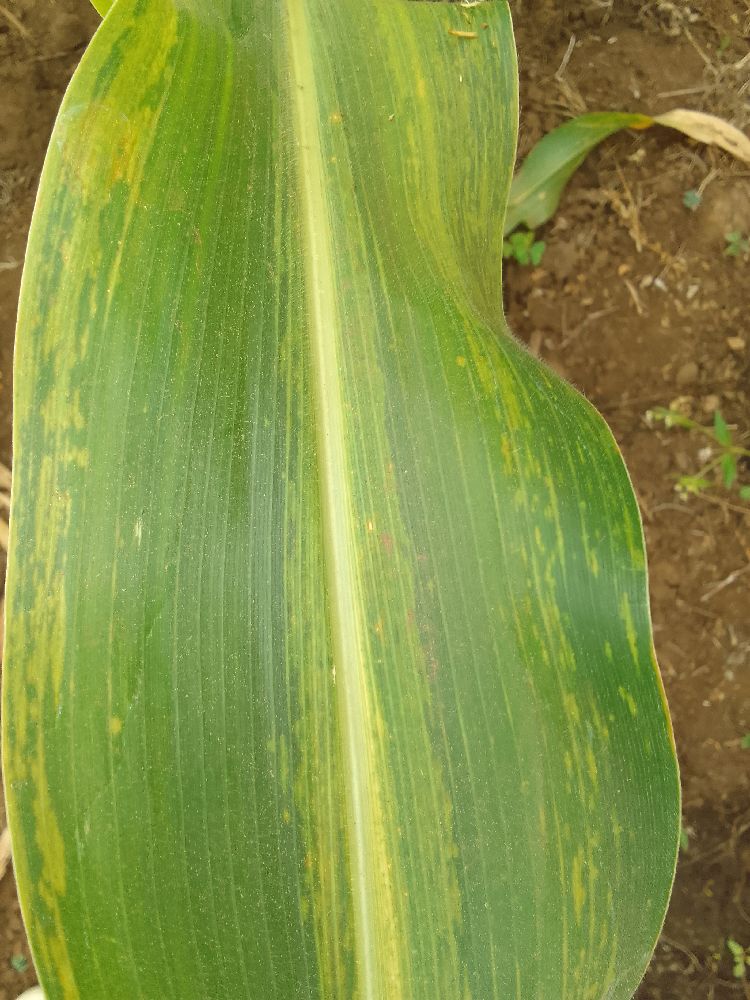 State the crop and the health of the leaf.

maize, maize lethal necrosis
